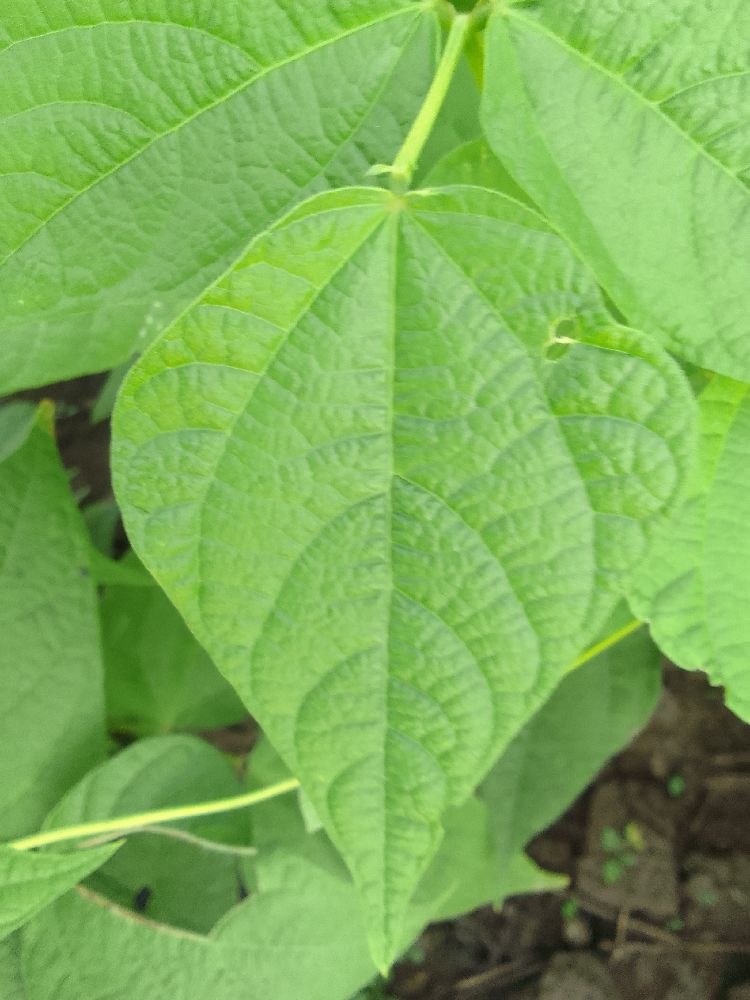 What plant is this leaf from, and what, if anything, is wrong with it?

common bean, healthy
